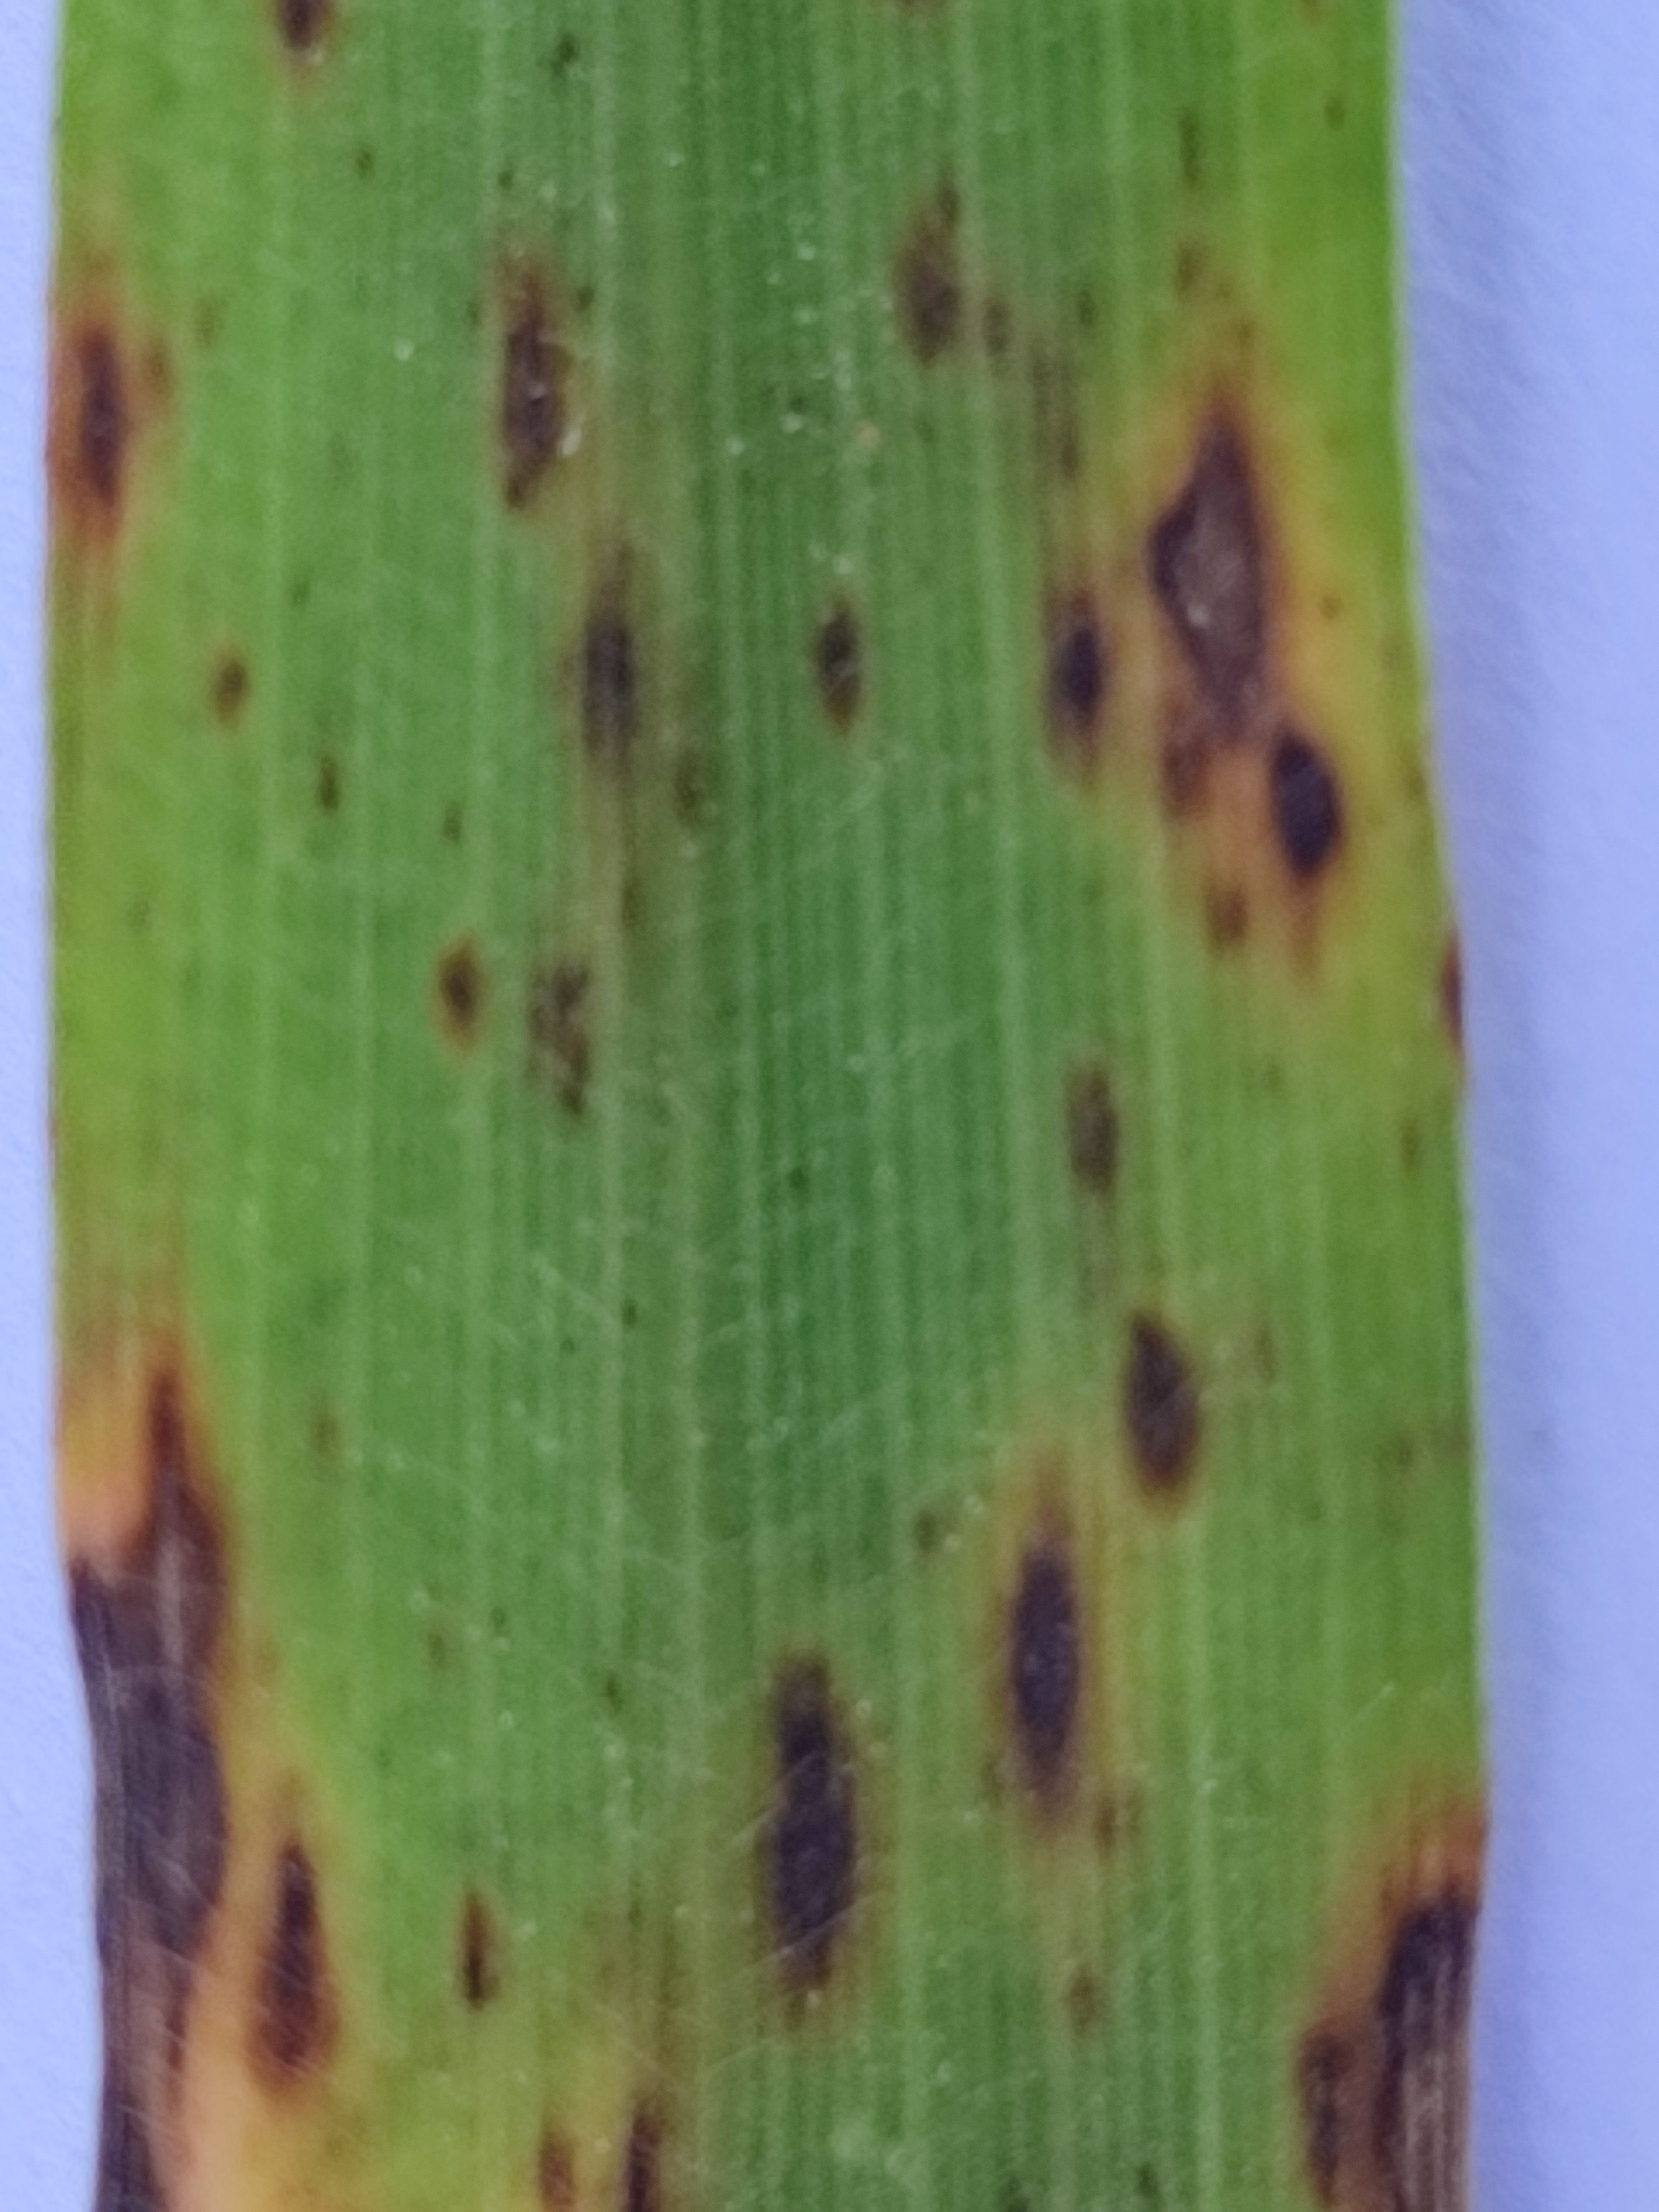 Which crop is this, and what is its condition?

pearl millet, pyricularia sp.
